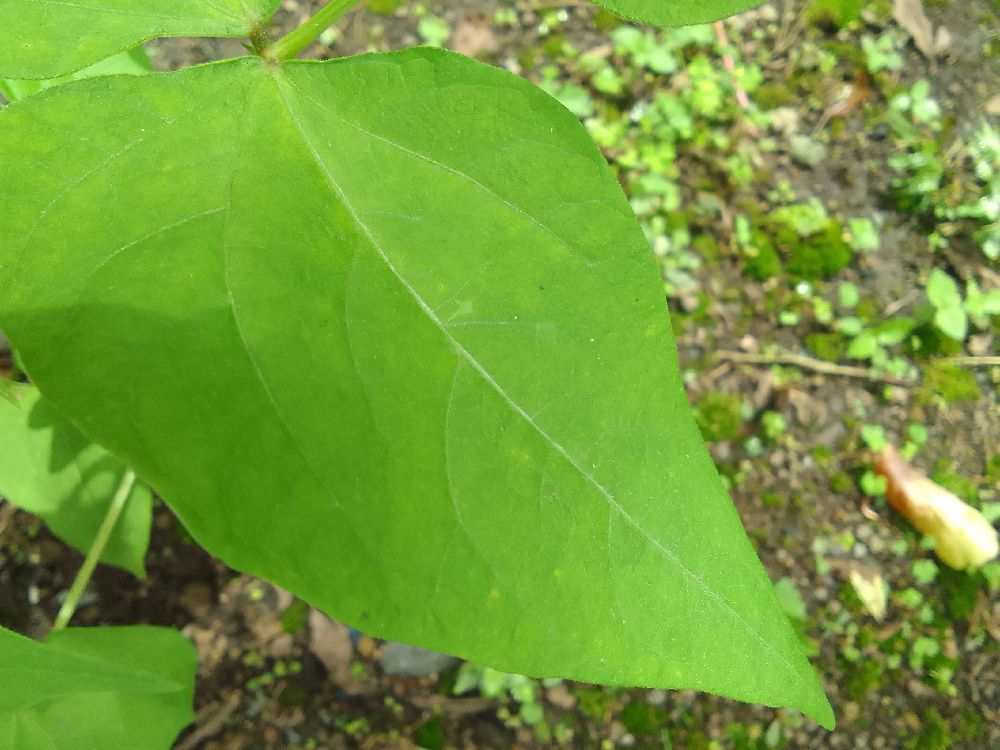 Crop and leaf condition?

common bean, healthy
